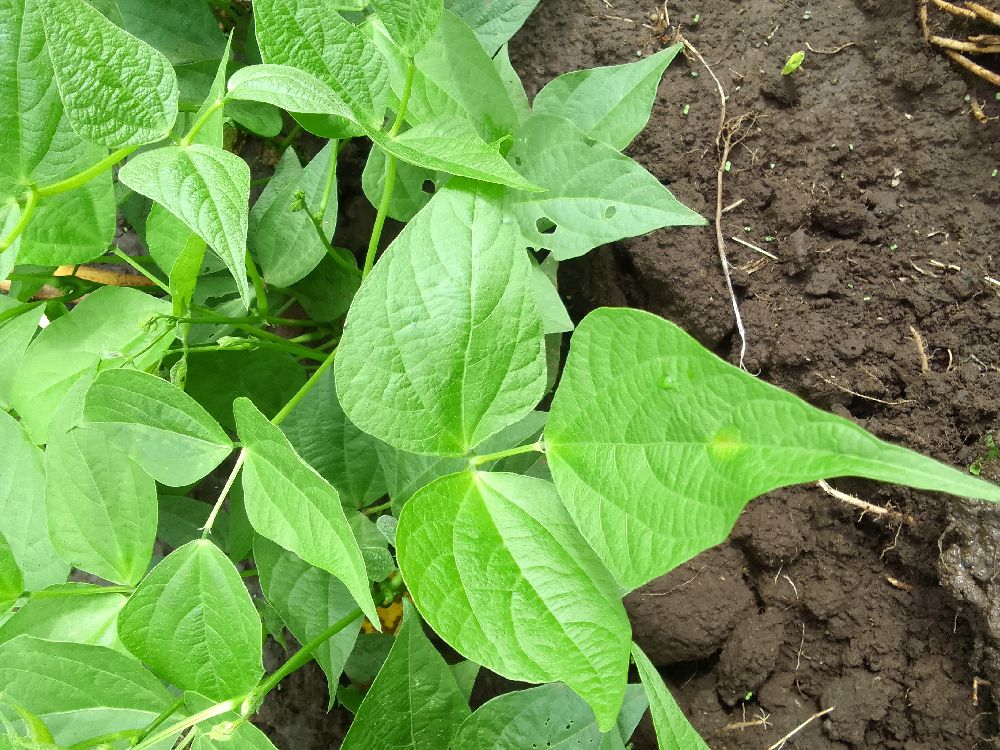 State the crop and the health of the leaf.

common bean, healthy
